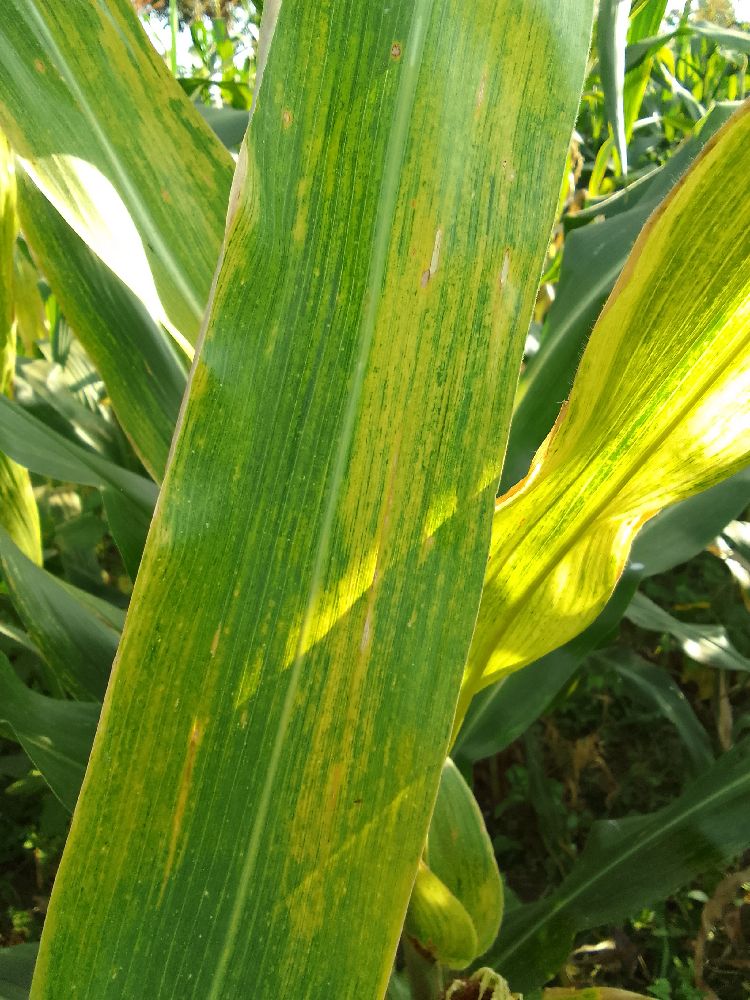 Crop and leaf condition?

maize, maize lethal necrosis
